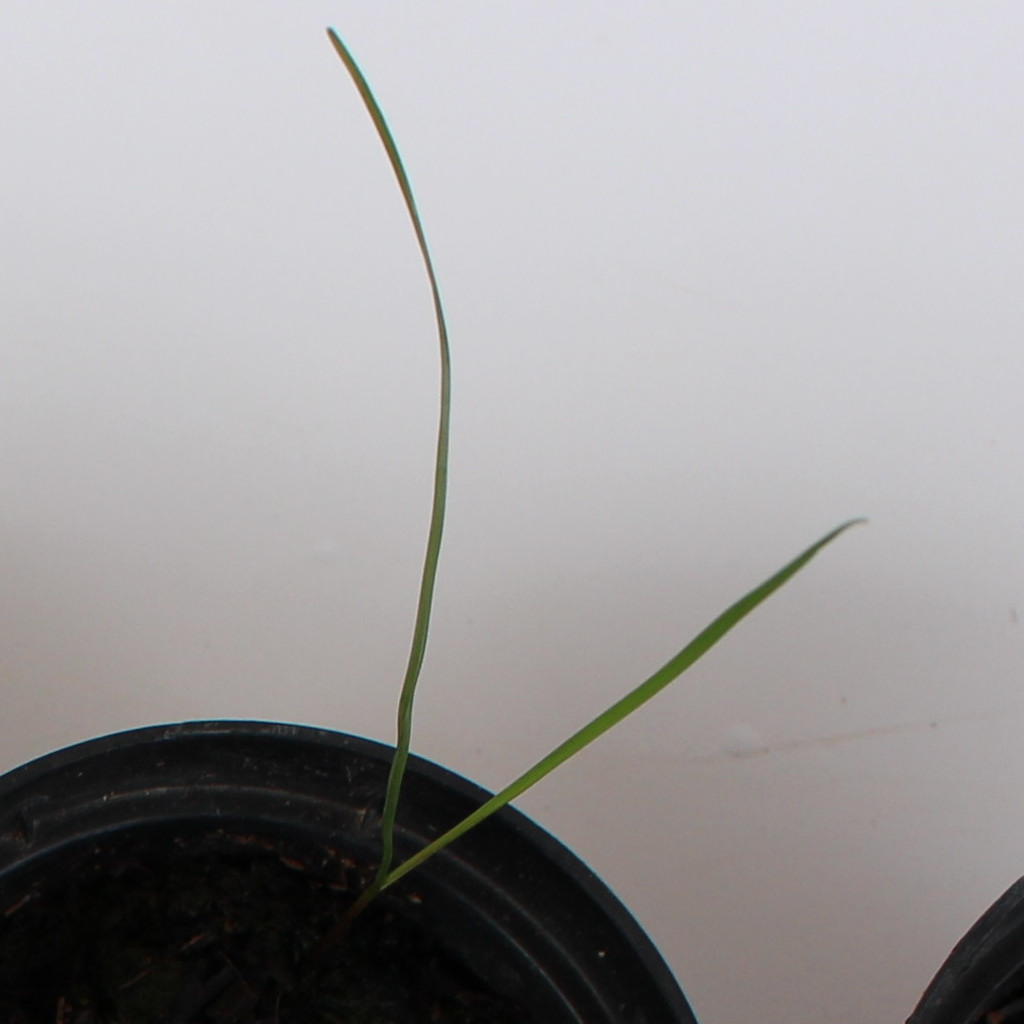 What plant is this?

Lolium multiflorum
